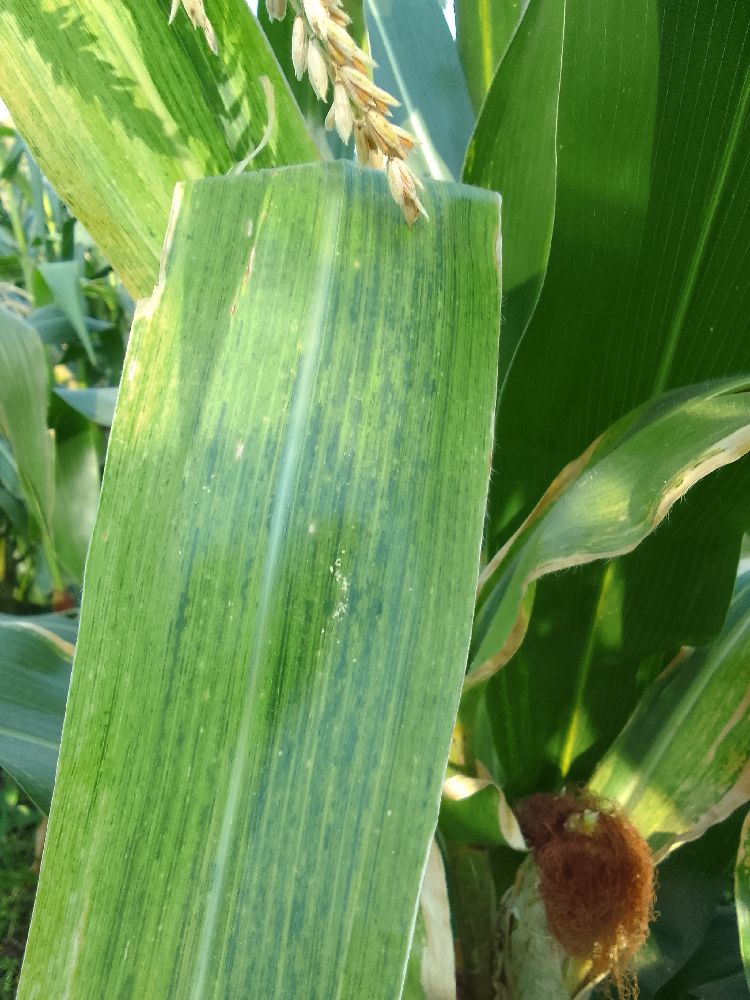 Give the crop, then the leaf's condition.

maize, maize lethal necrosis
